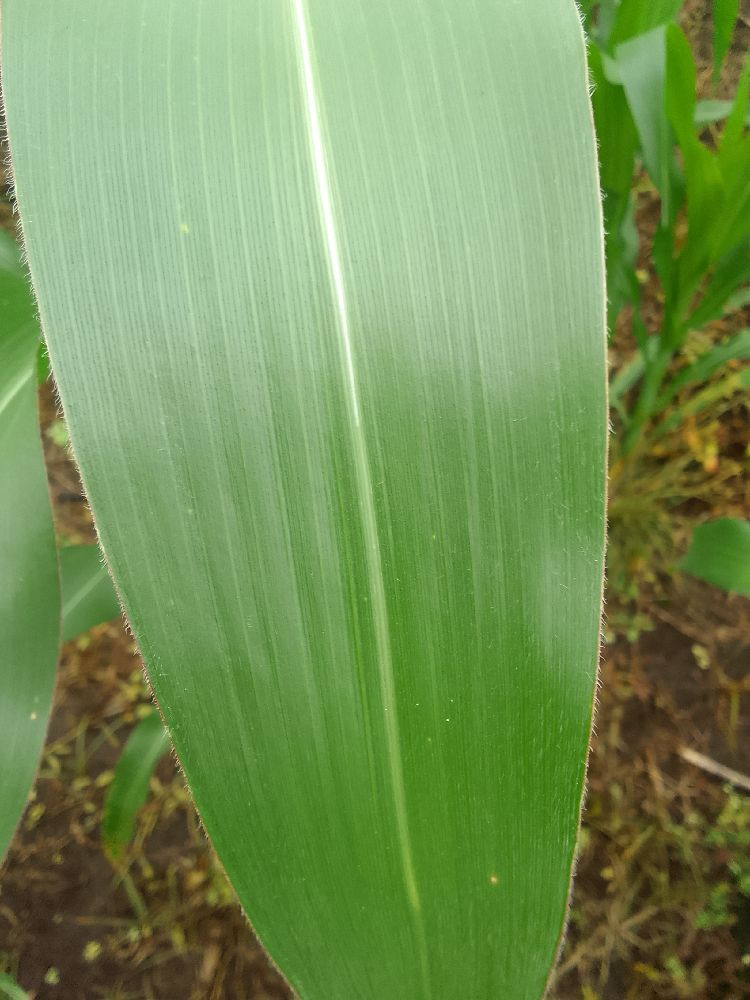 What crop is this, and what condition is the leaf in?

maize, healthy
